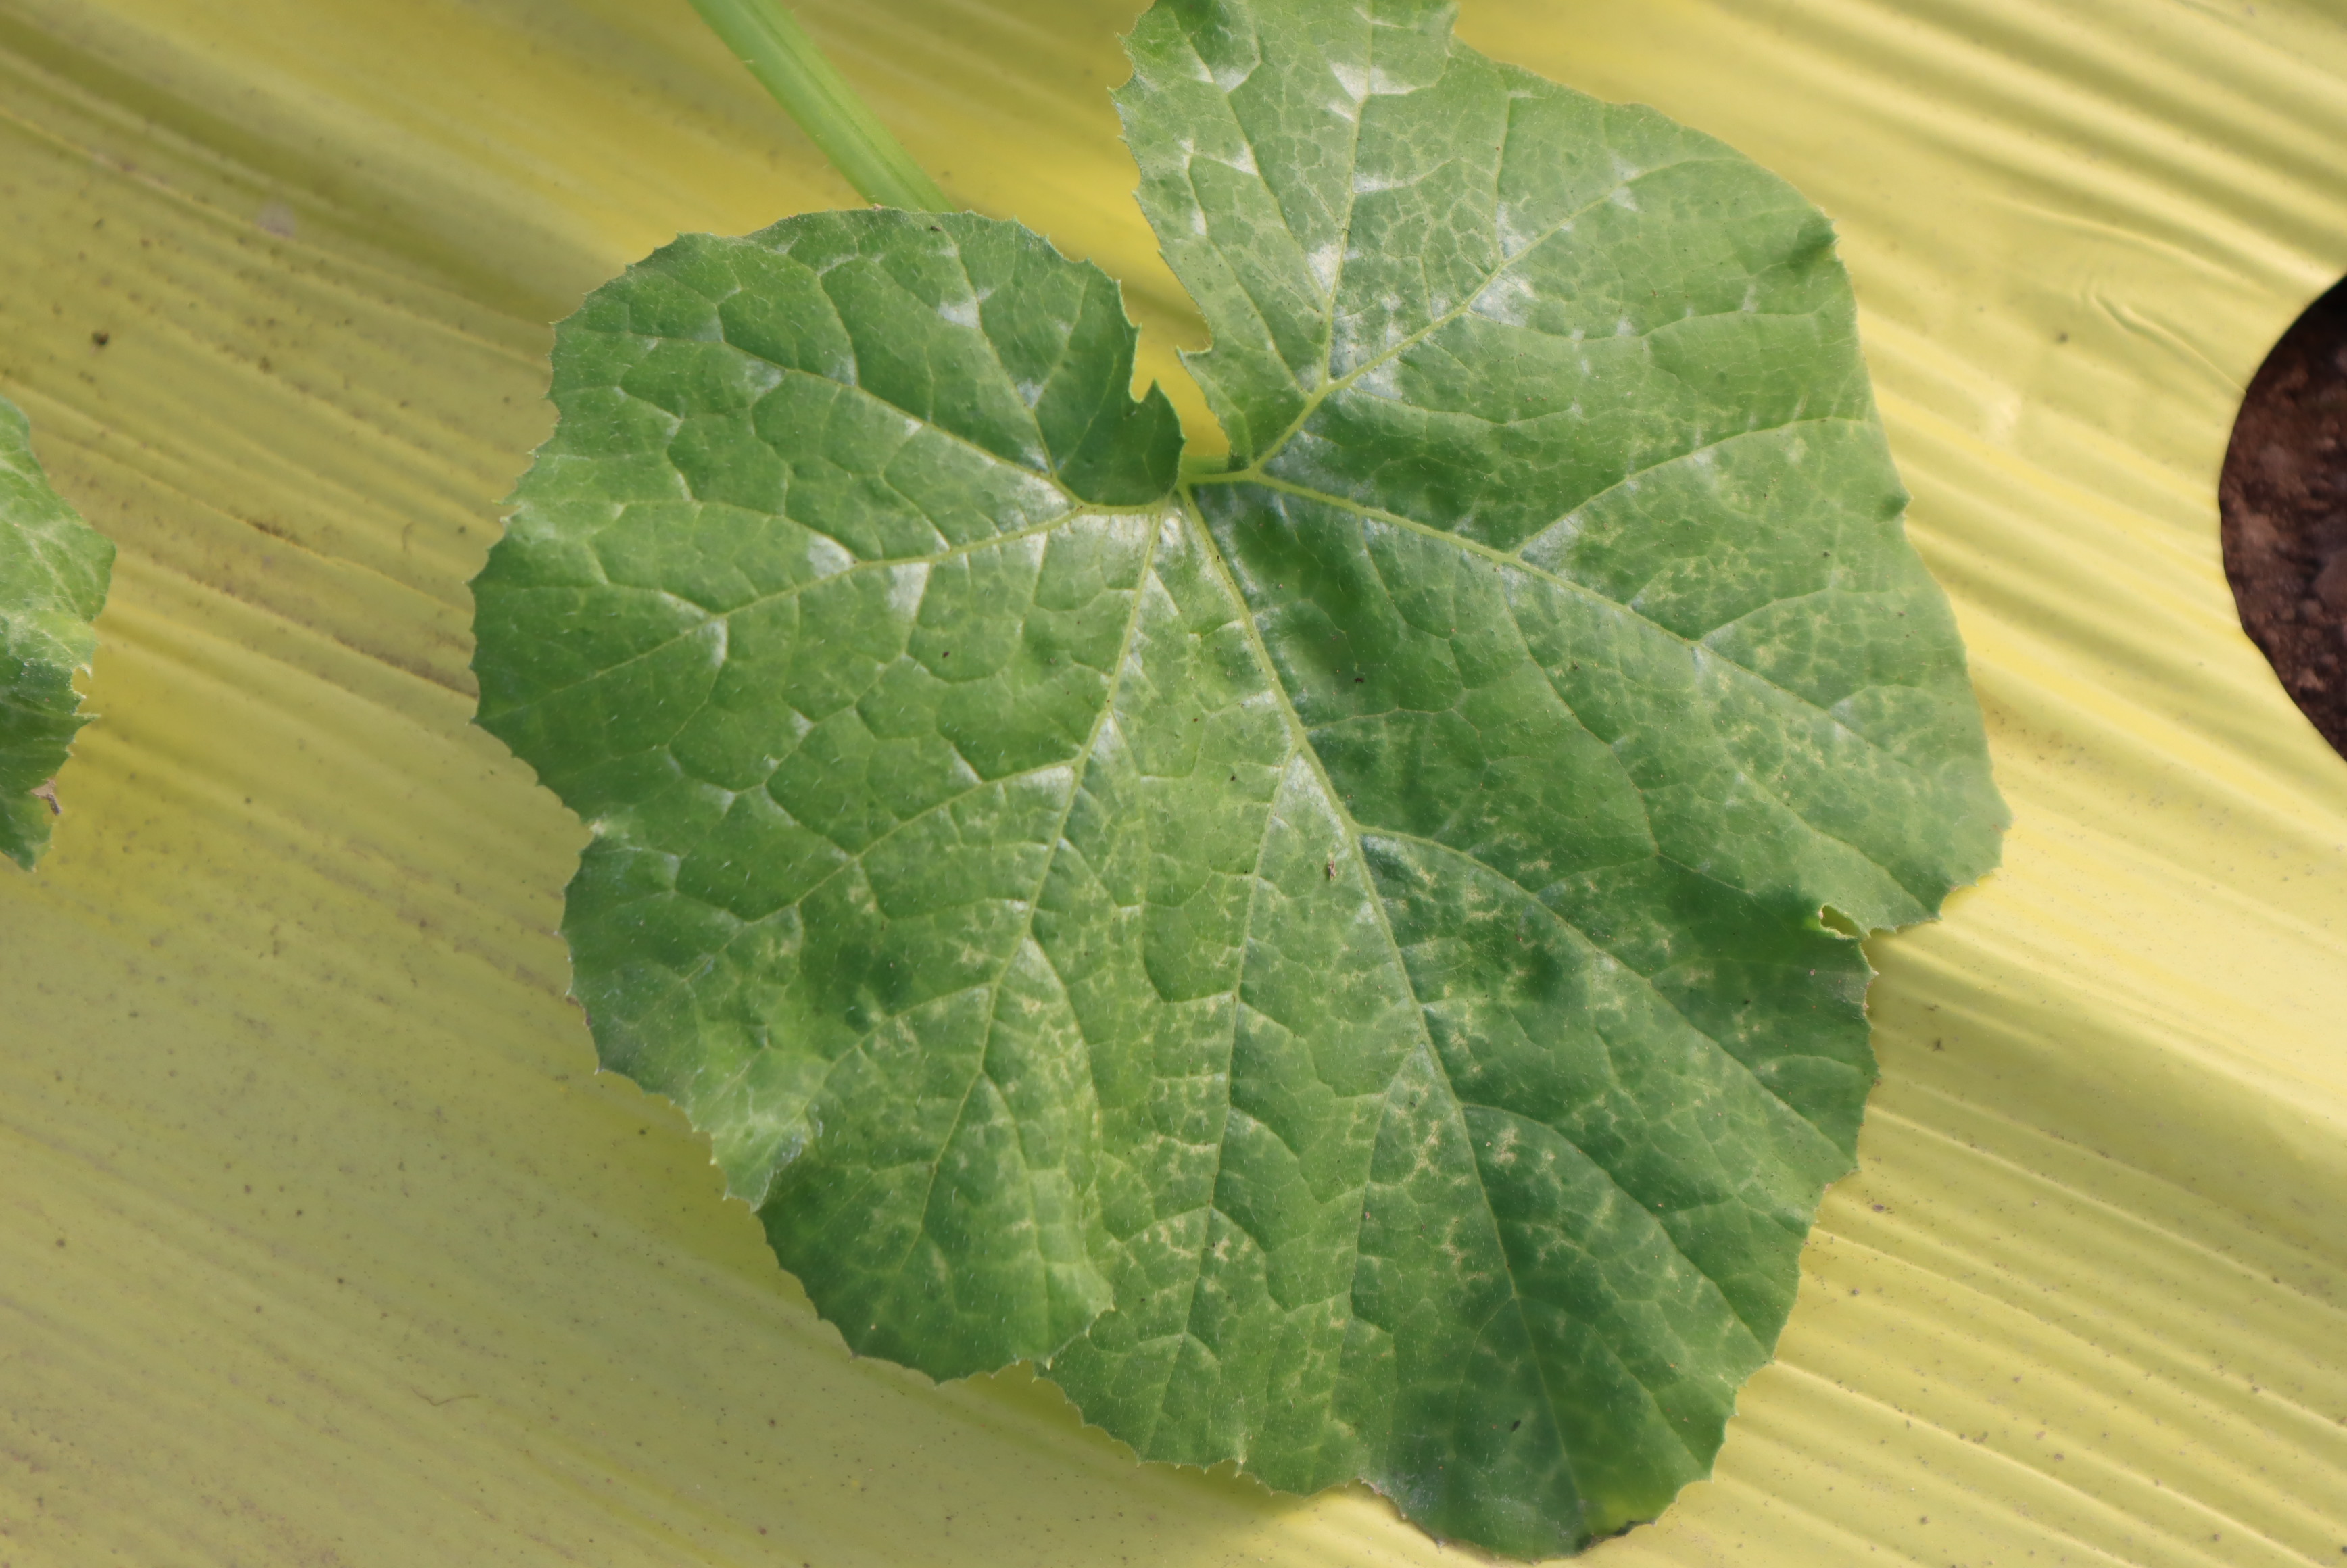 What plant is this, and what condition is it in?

zucchini, healthy
